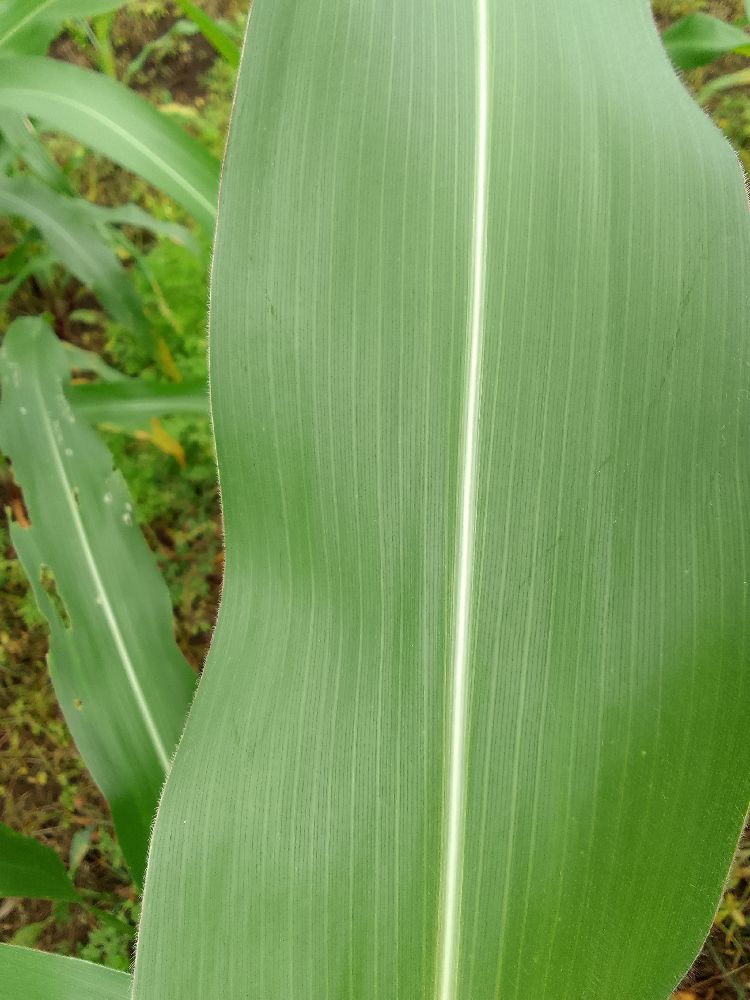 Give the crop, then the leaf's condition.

maize, healthy
